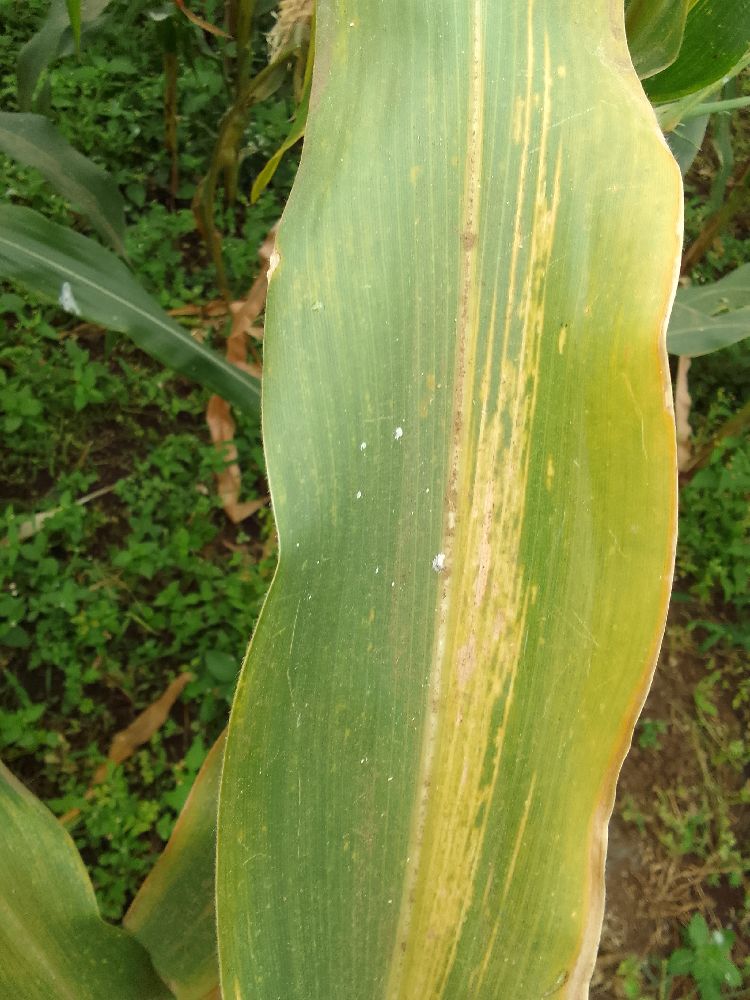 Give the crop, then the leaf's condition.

maize, maize lethal necrosis
